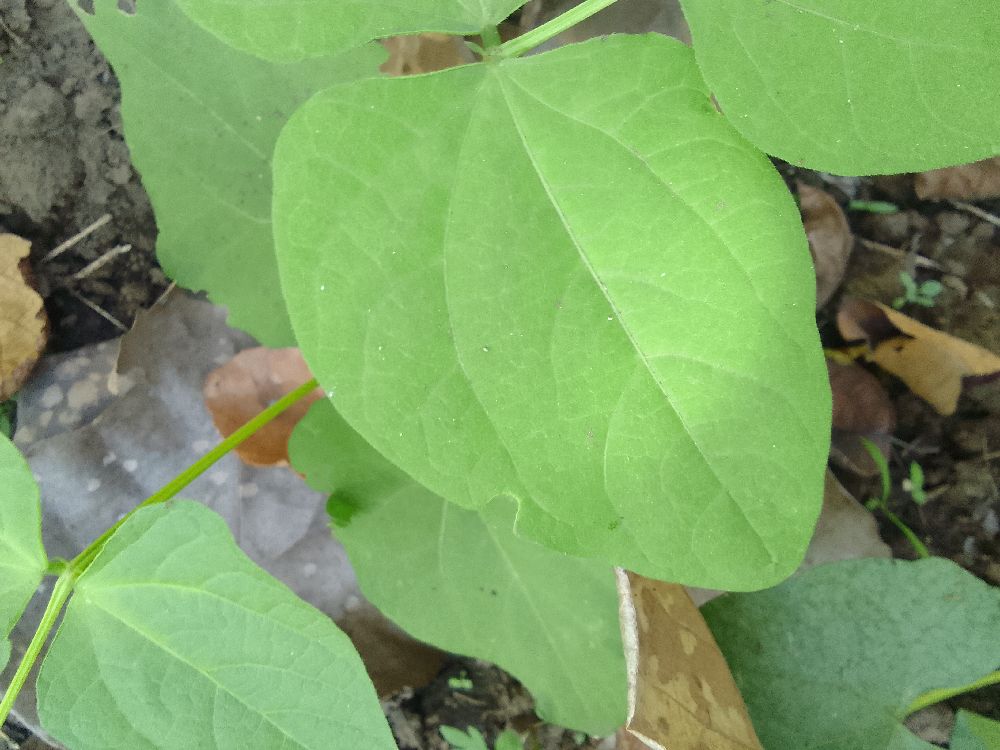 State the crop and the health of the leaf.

common bean, healthy
